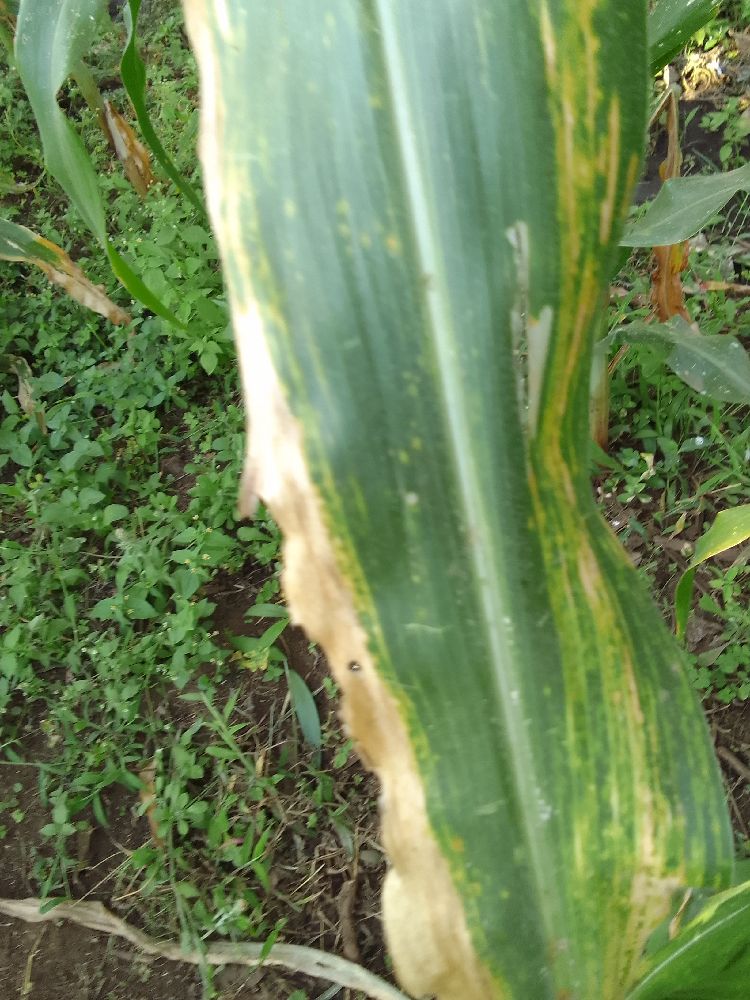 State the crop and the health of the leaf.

maize, maize lethal necrosis
